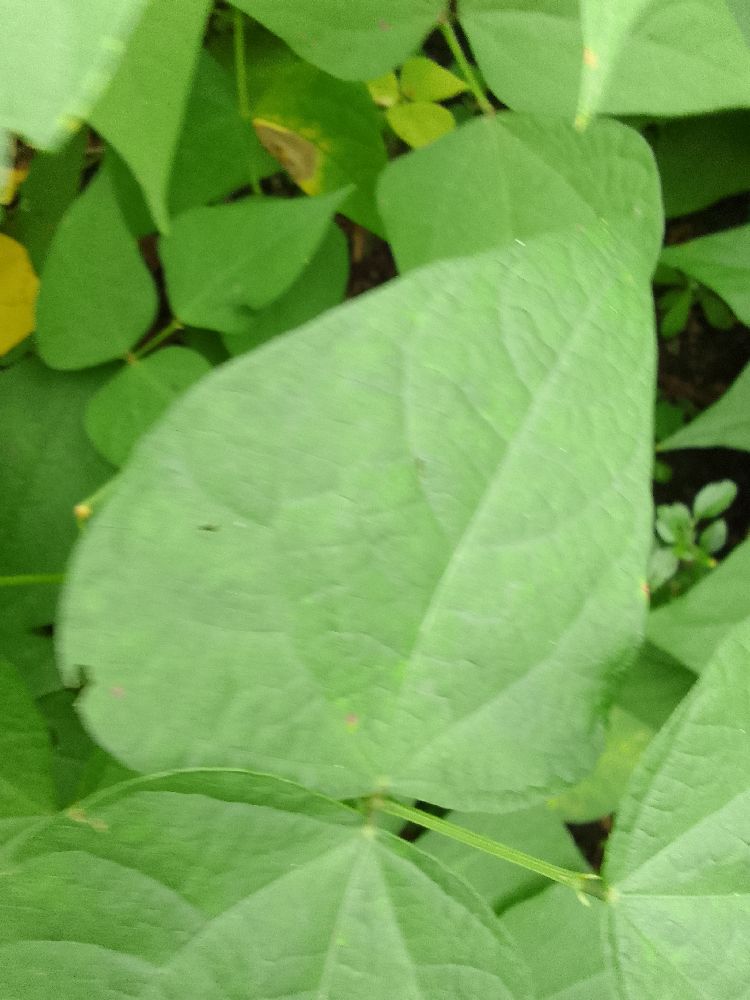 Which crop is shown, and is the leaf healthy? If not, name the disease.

common bean, healthy
